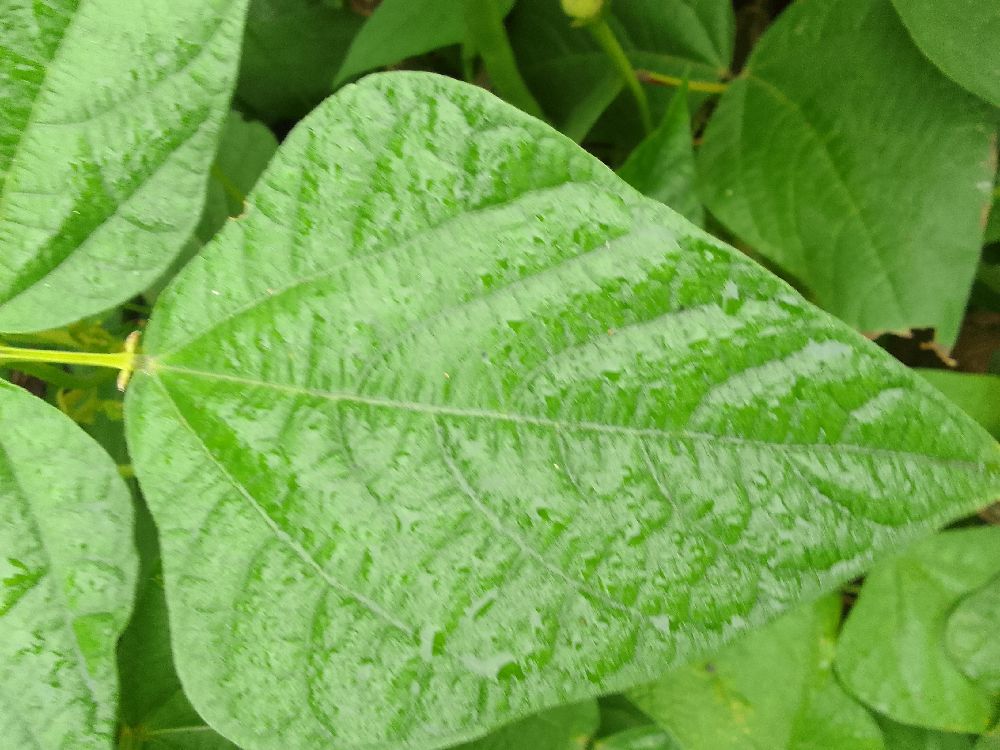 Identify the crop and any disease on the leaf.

common bean, healthy
